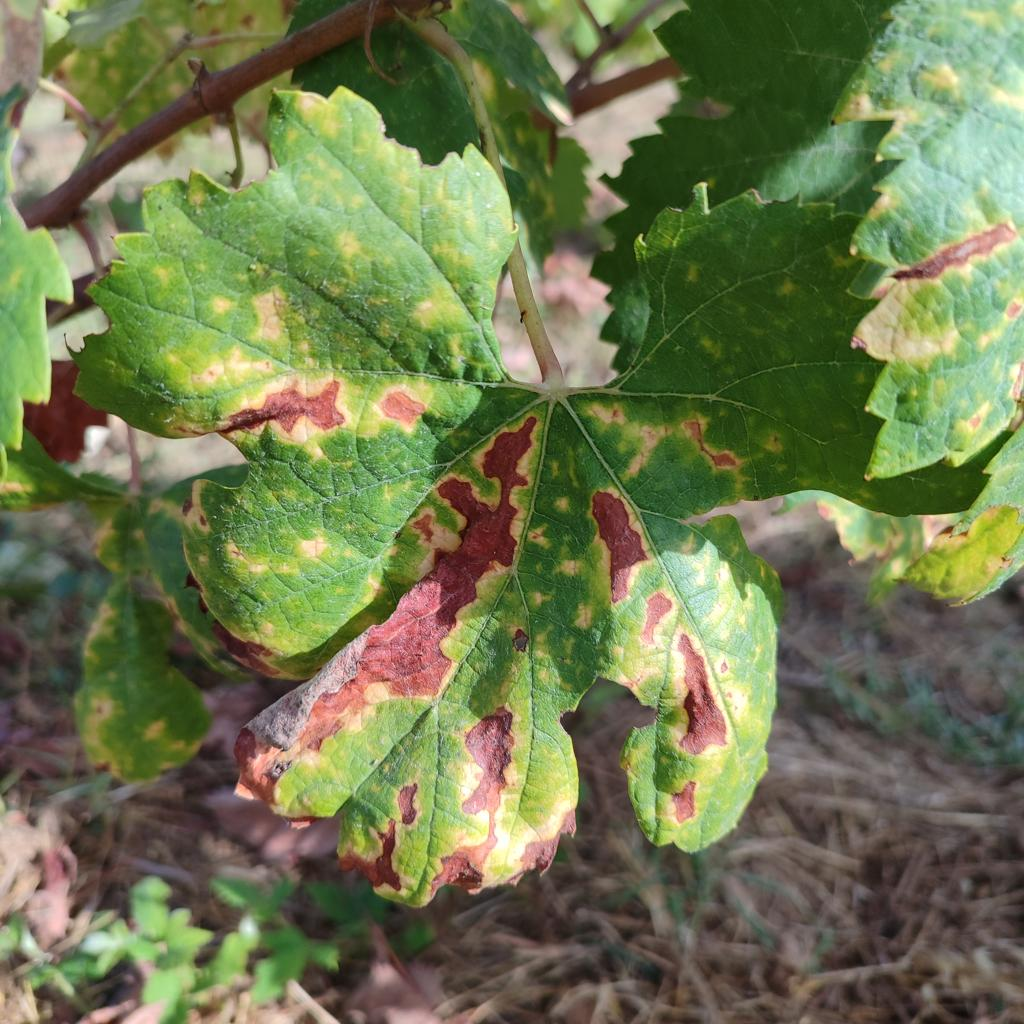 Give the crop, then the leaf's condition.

grapevine, esca complex
